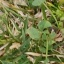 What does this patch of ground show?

unstructured weed
